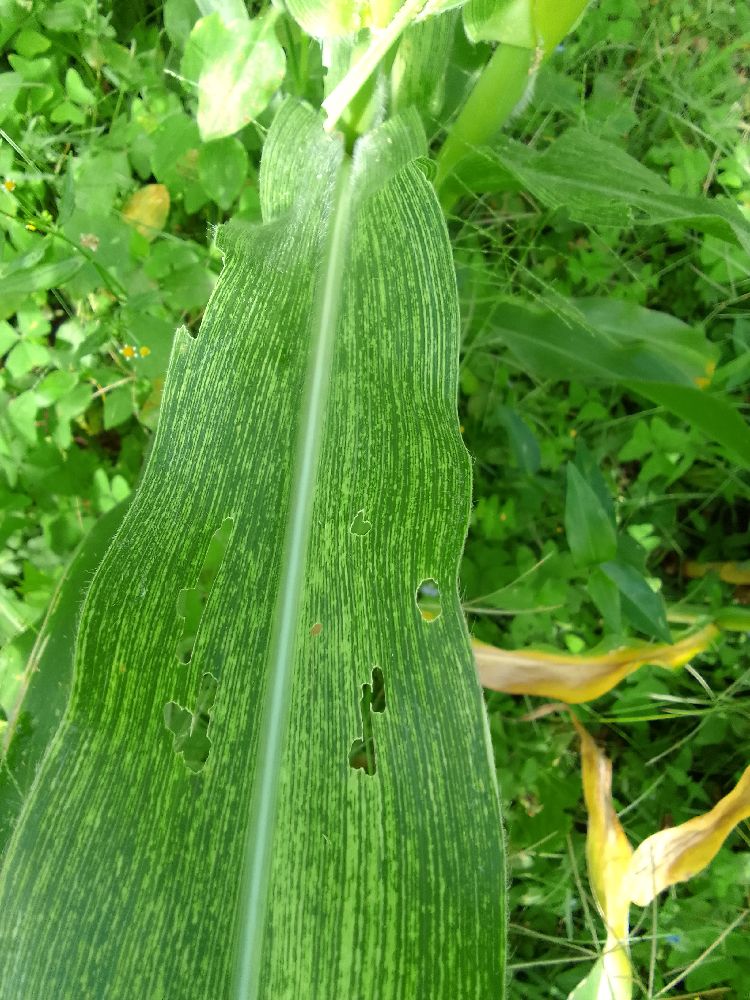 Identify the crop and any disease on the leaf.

maize, maize streak virus
